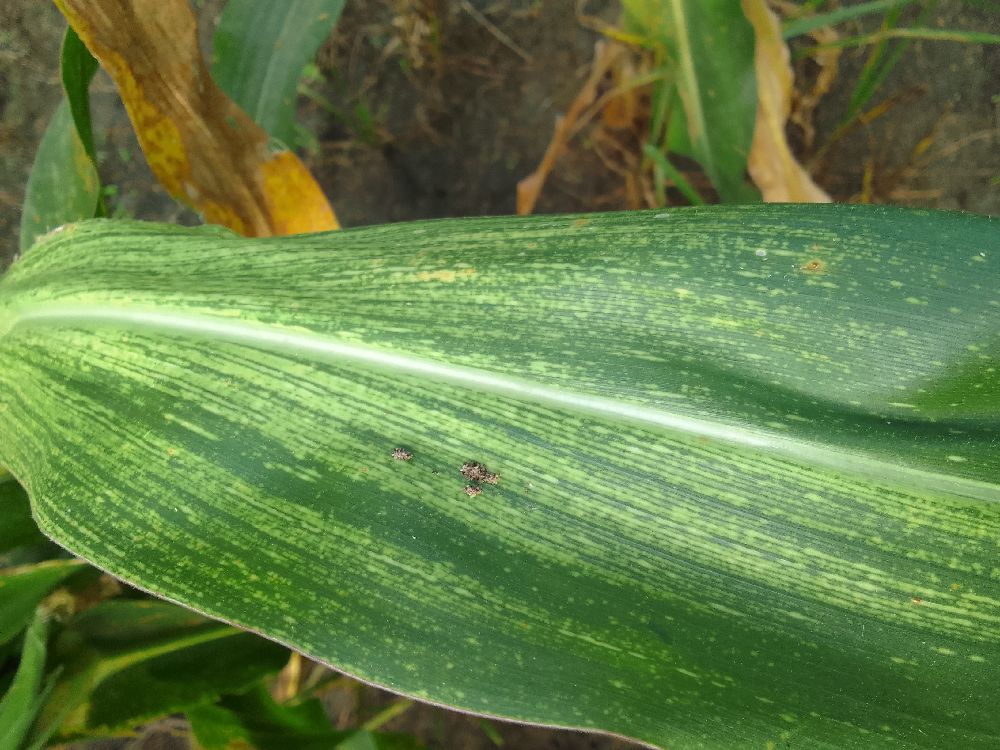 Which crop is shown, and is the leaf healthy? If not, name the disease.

maize, maize streak virus
